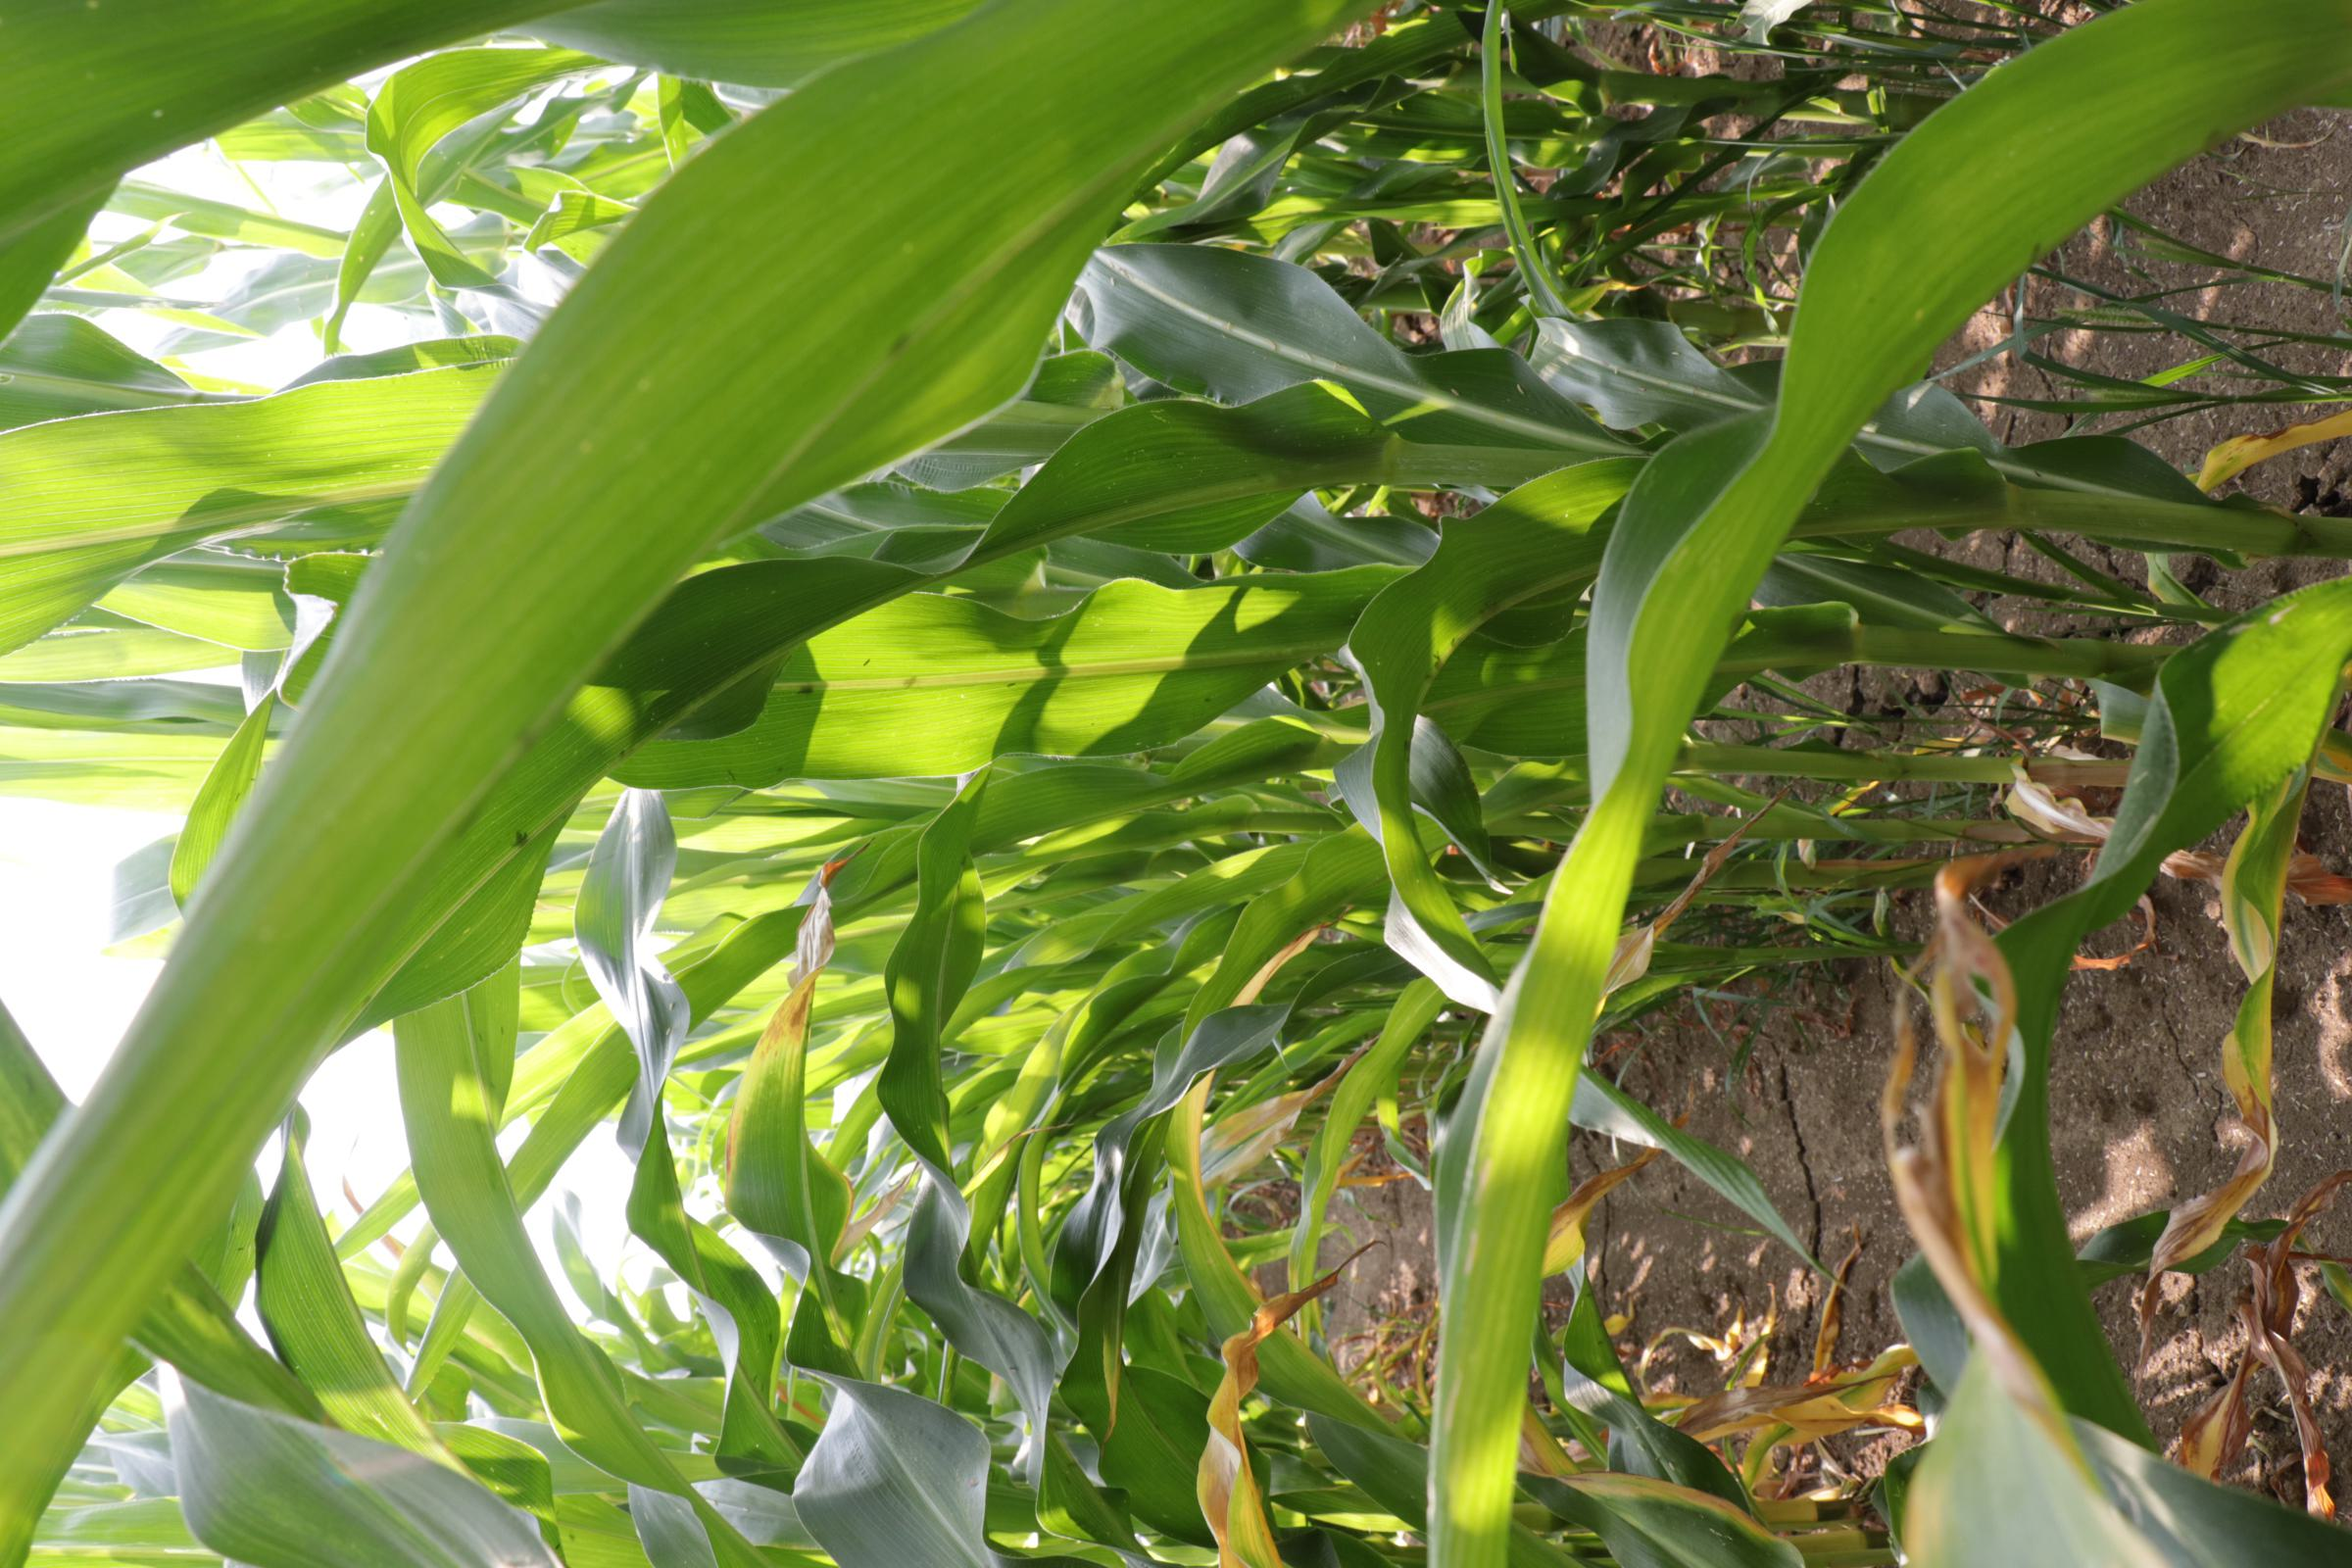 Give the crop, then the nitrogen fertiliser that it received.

maize, full nitrogen fertilisation
